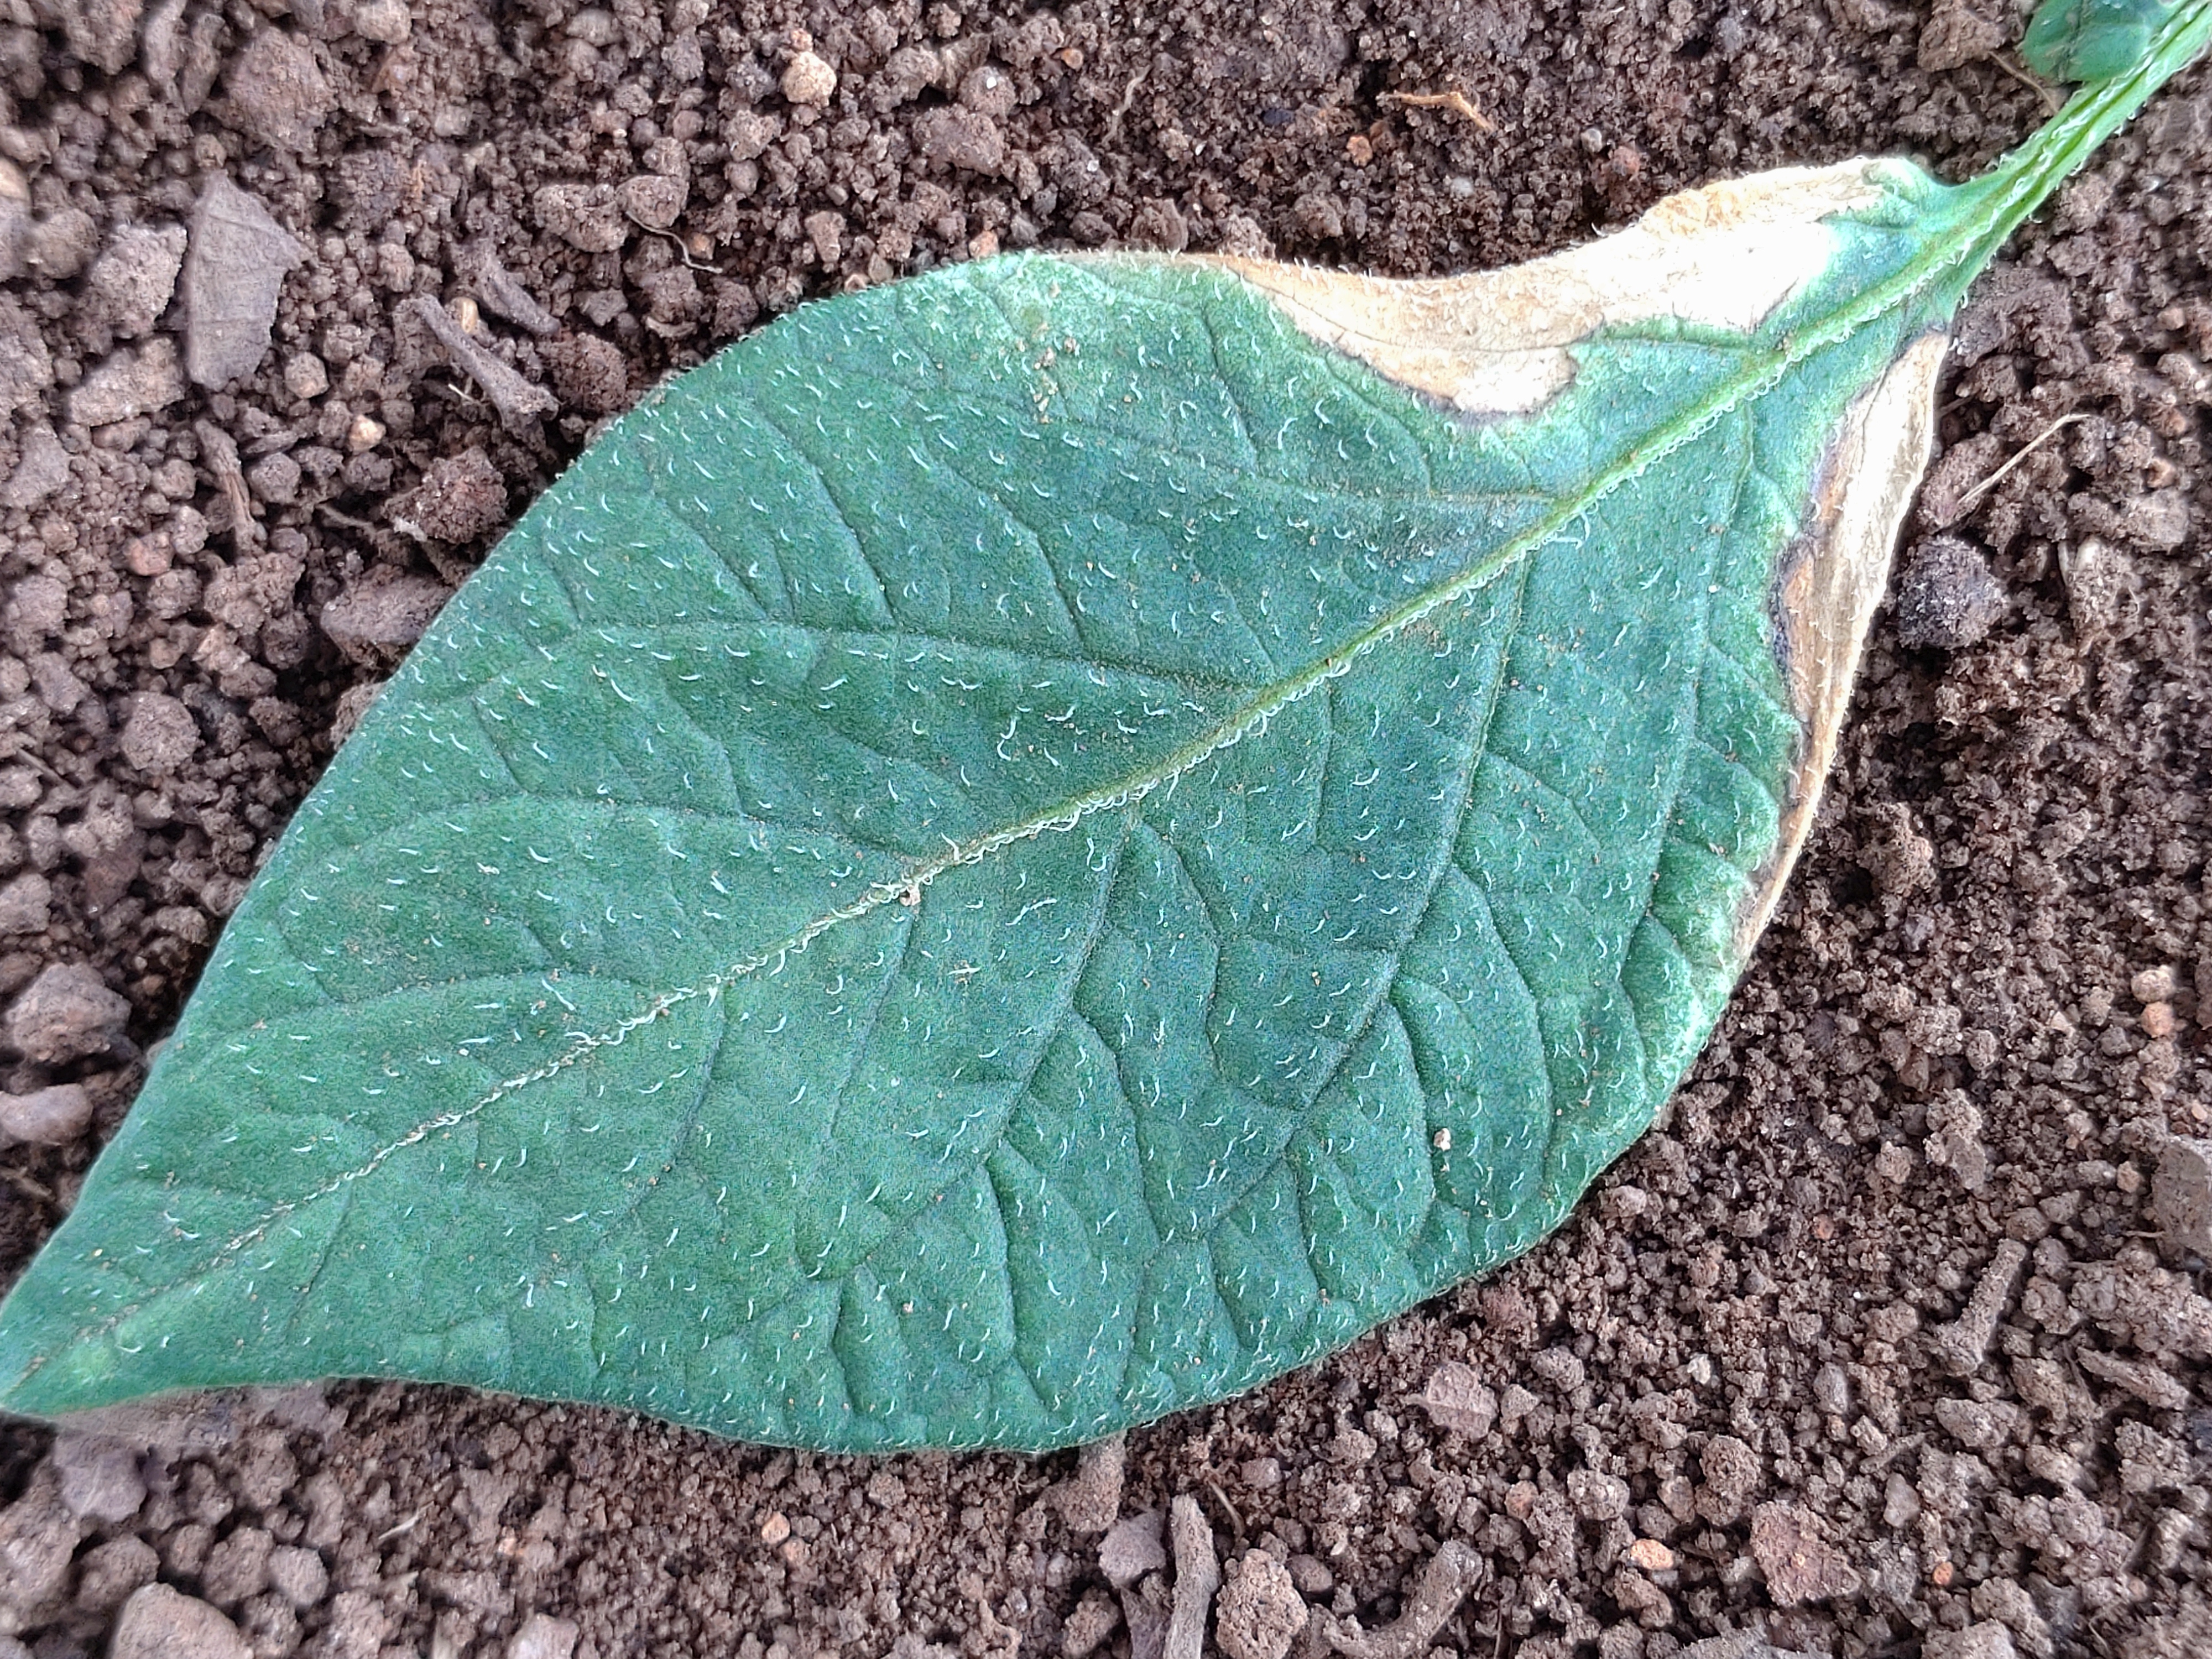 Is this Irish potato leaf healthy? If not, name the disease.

early blight
